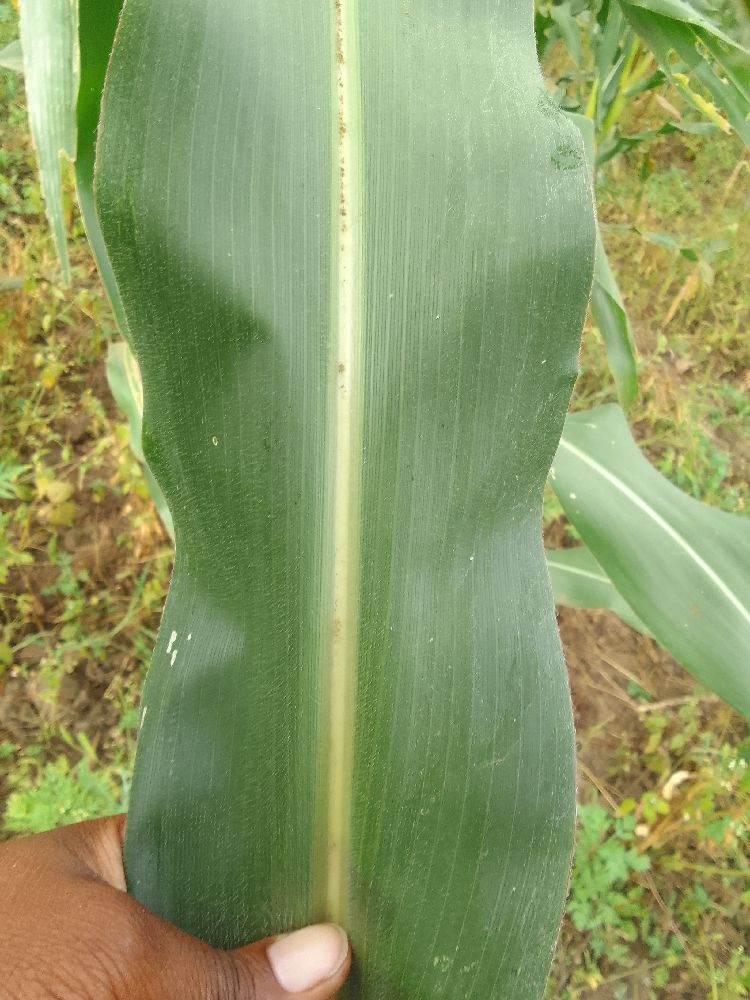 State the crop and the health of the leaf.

maize, healthy
